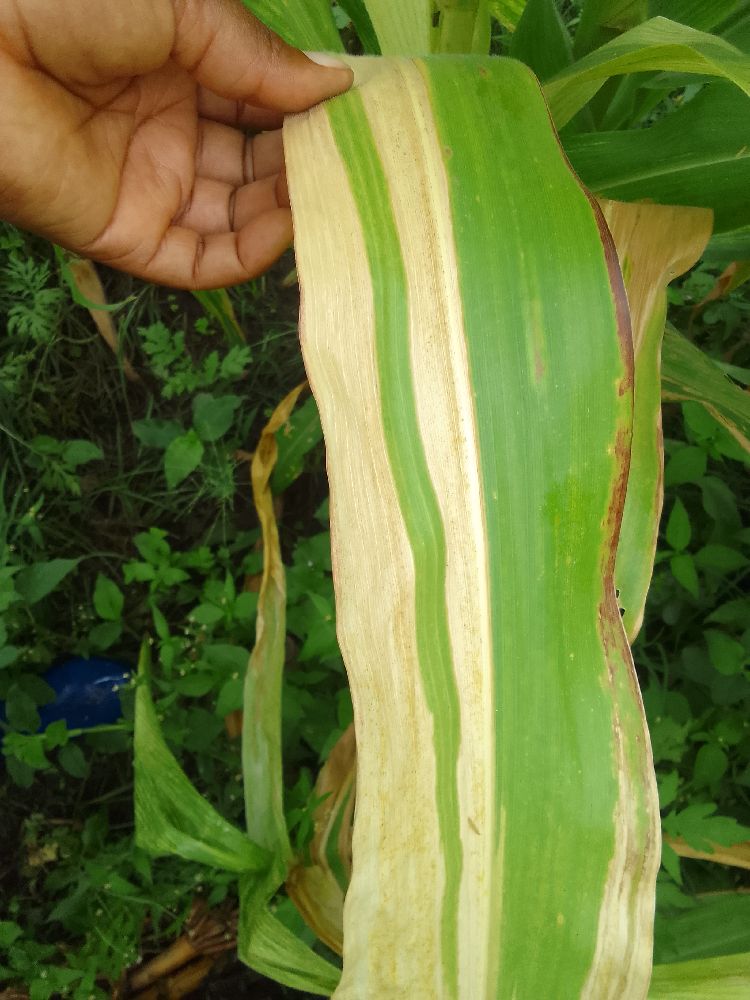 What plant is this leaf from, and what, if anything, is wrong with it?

maize, maize lethal necrosis
